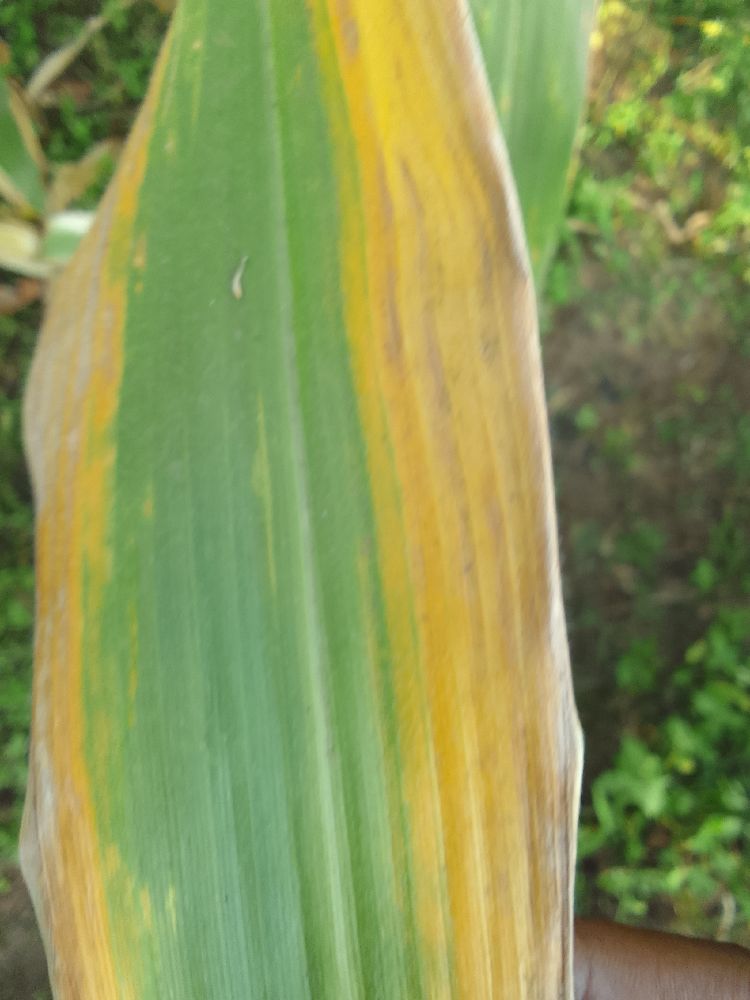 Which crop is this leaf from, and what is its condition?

maize, maize lethal necrosis
